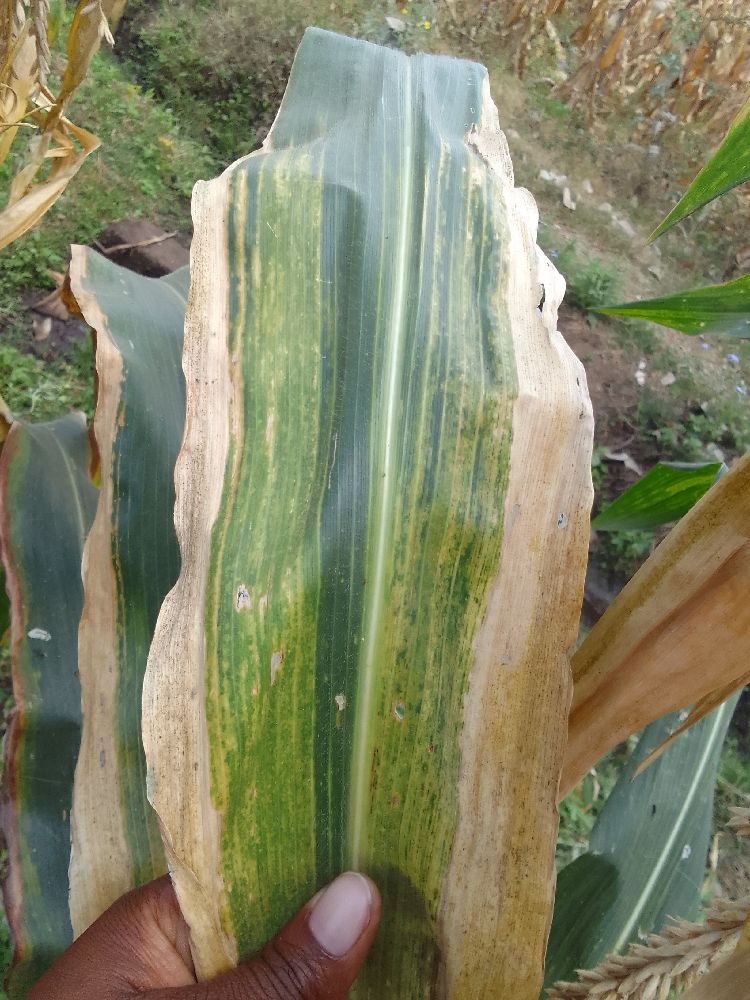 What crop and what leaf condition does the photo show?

maize, maize lethal necrosis
